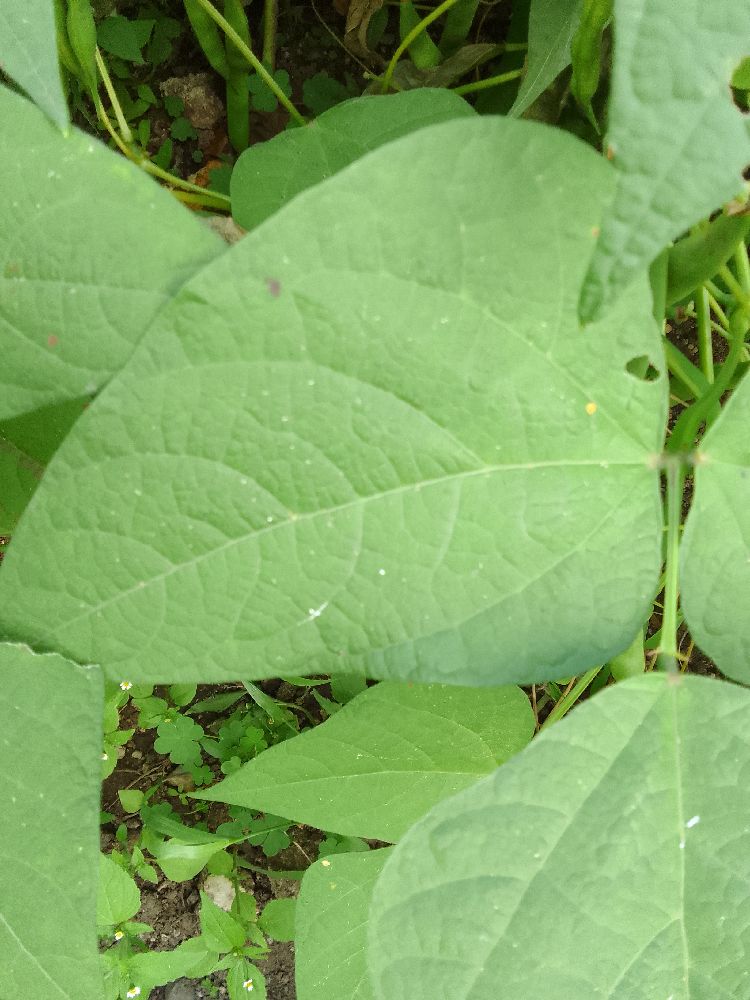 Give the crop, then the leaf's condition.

common bean, healthy
